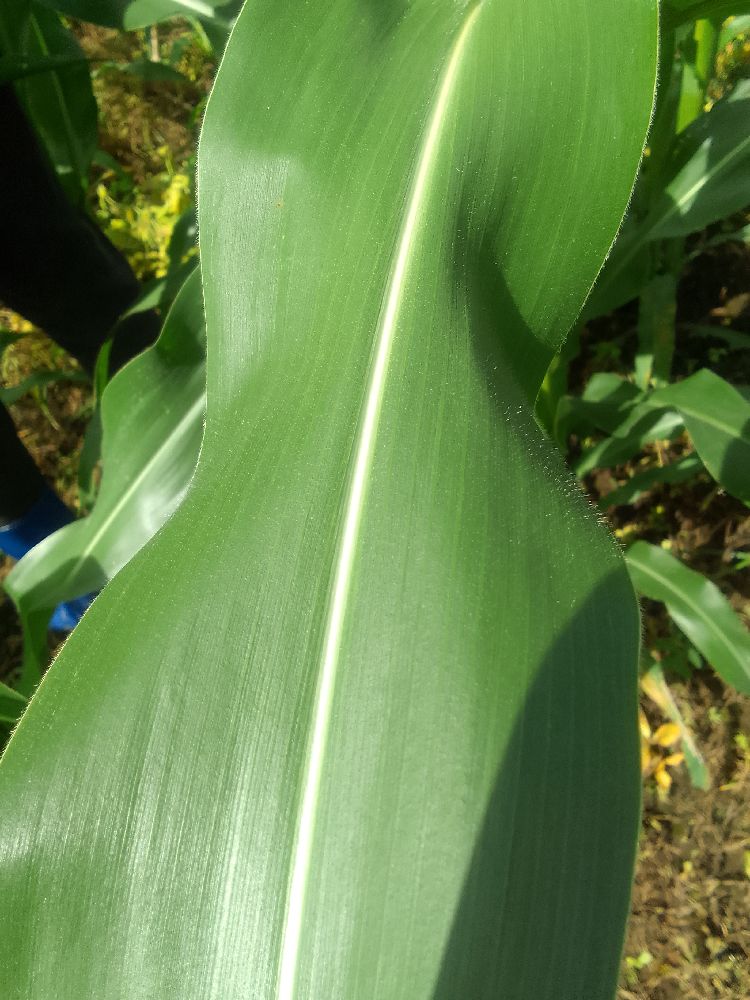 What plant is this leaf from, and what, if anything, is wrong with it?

maize, healthy
